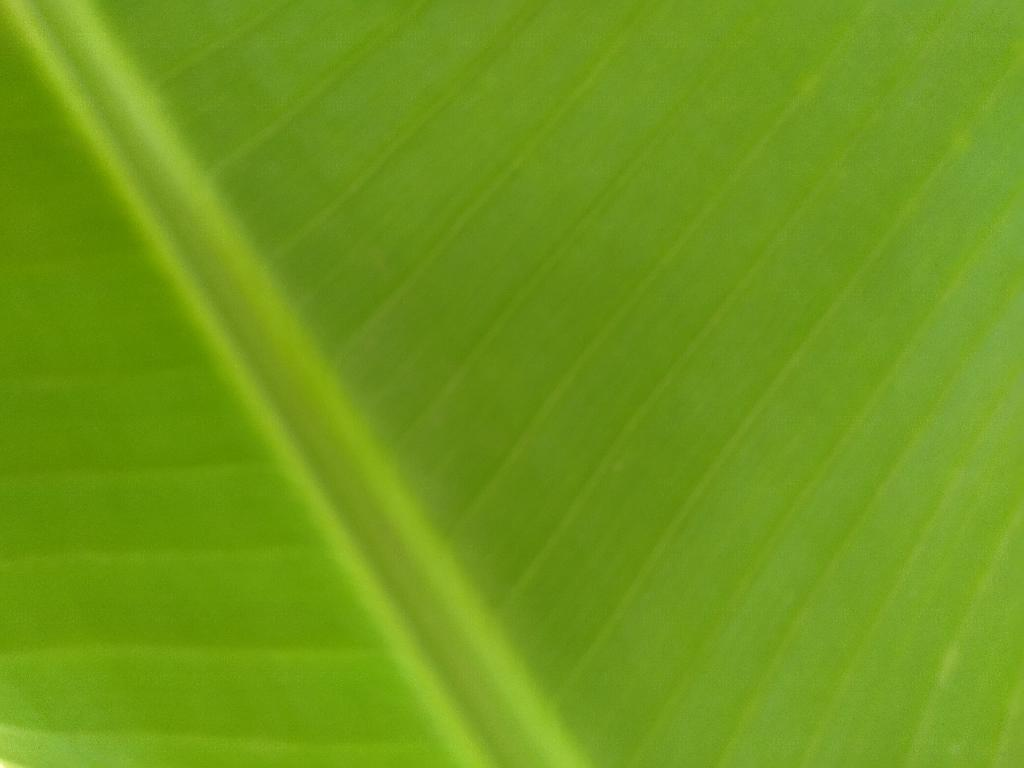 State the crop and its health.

banana, healthy
